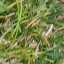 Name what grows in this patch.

grass
